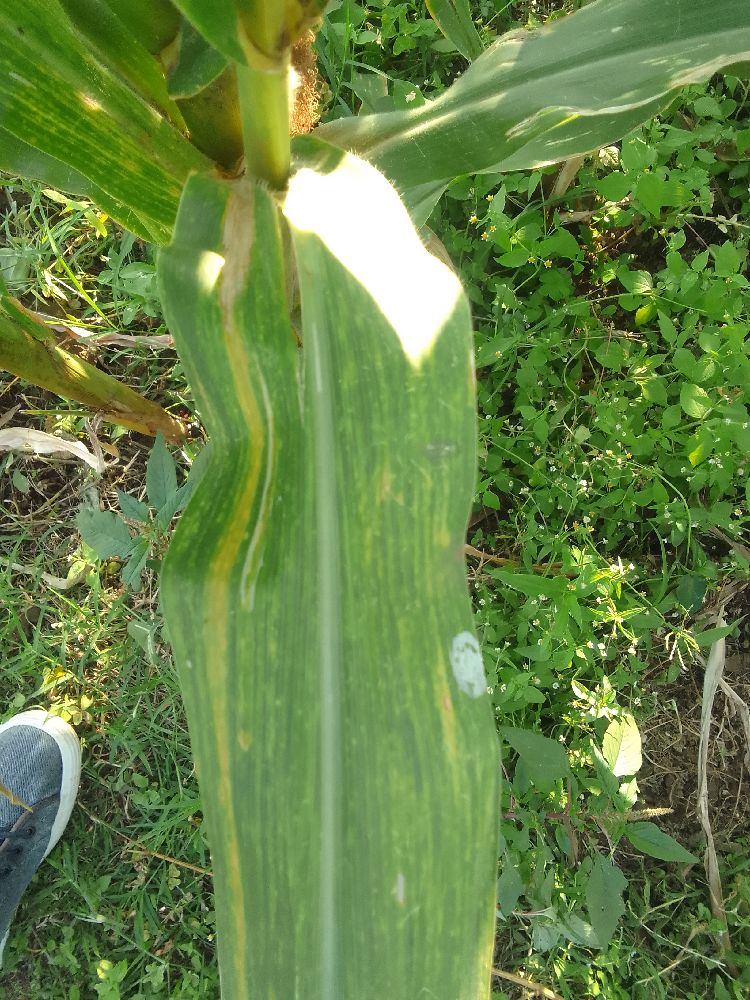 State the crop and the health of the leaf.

maize, maize lethal necrosis
